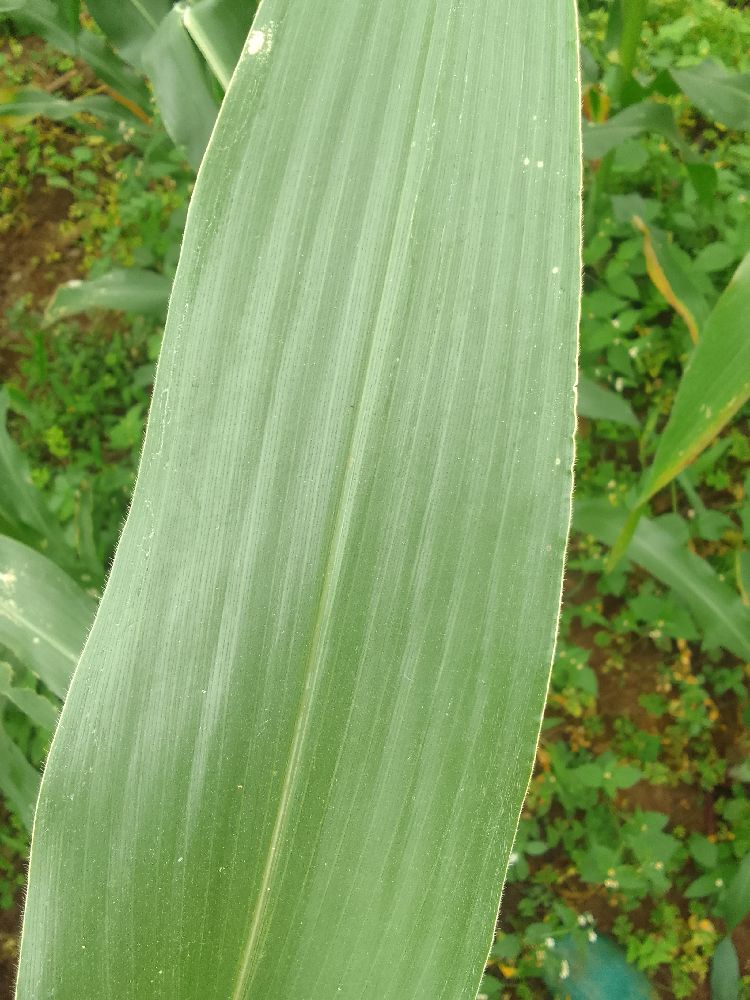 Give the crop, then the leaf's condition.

maize, healthy
